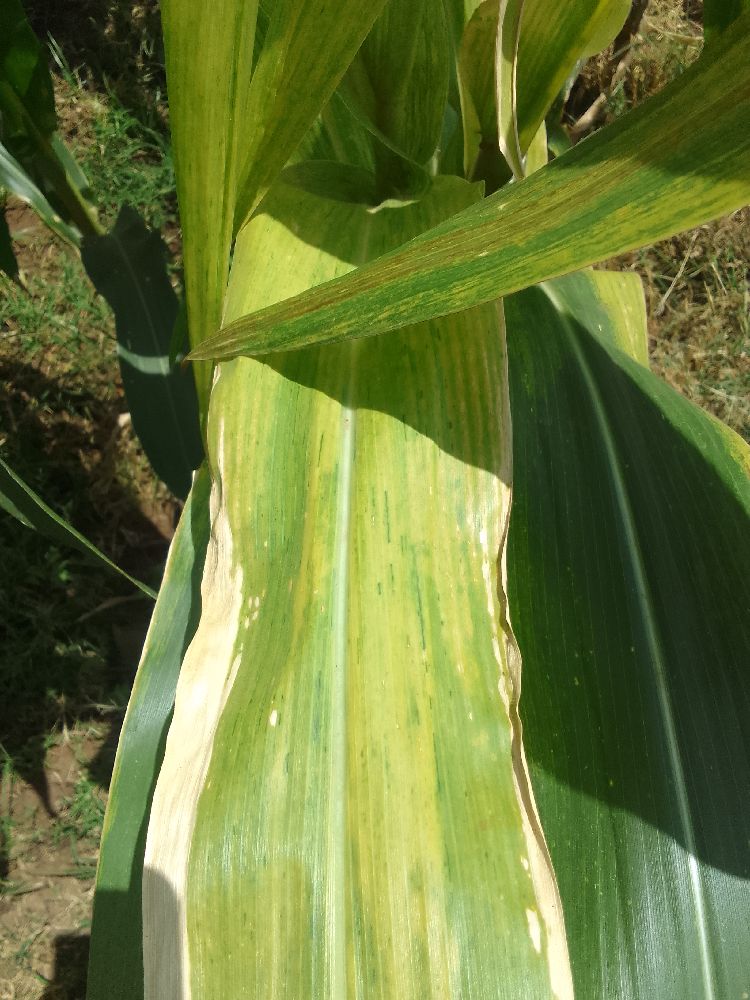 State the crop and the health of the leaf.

maize, maize lethal necrosis
